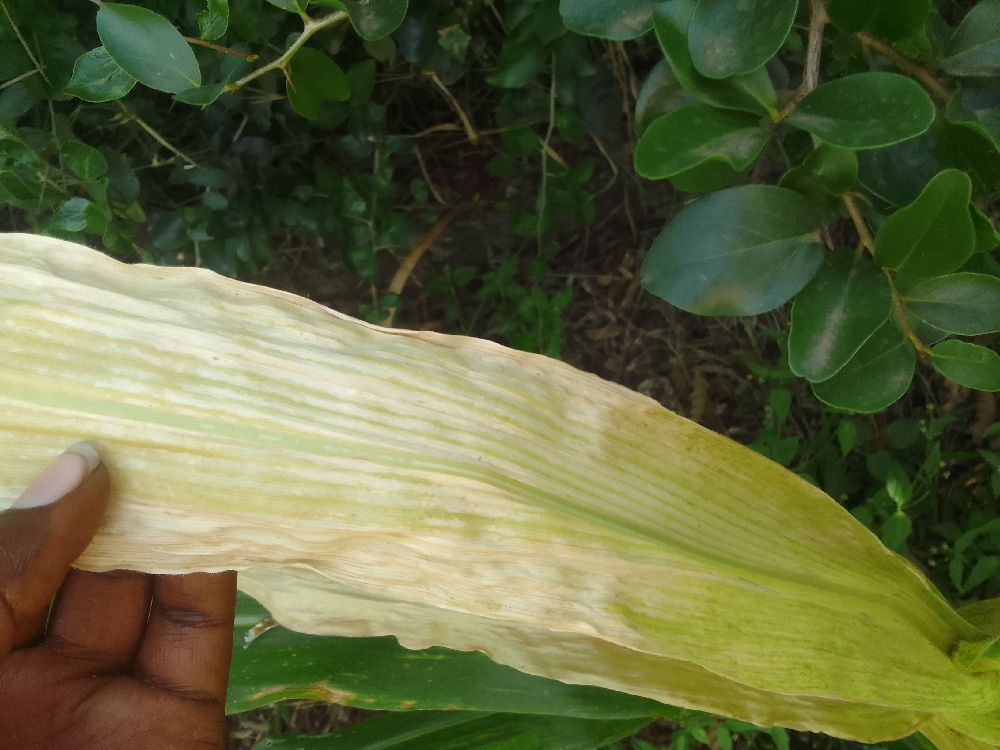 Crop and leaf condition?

maize, maize lethal necrosis
